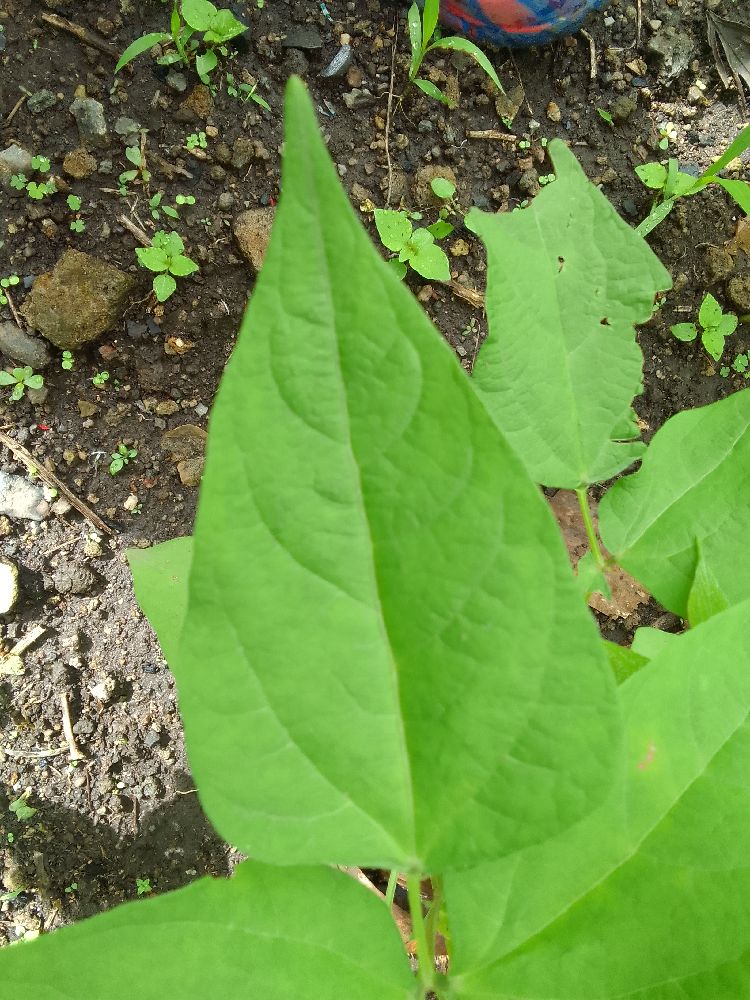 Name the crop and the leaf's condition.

common bean, healthy
